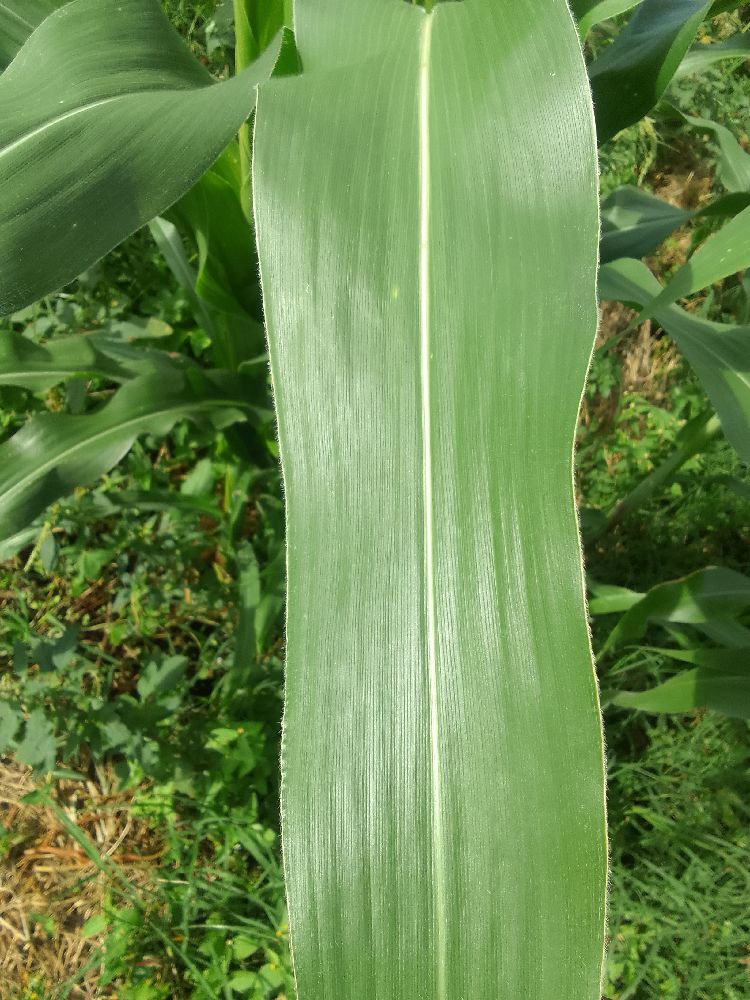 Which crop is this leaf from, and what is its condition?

maize, healthy
